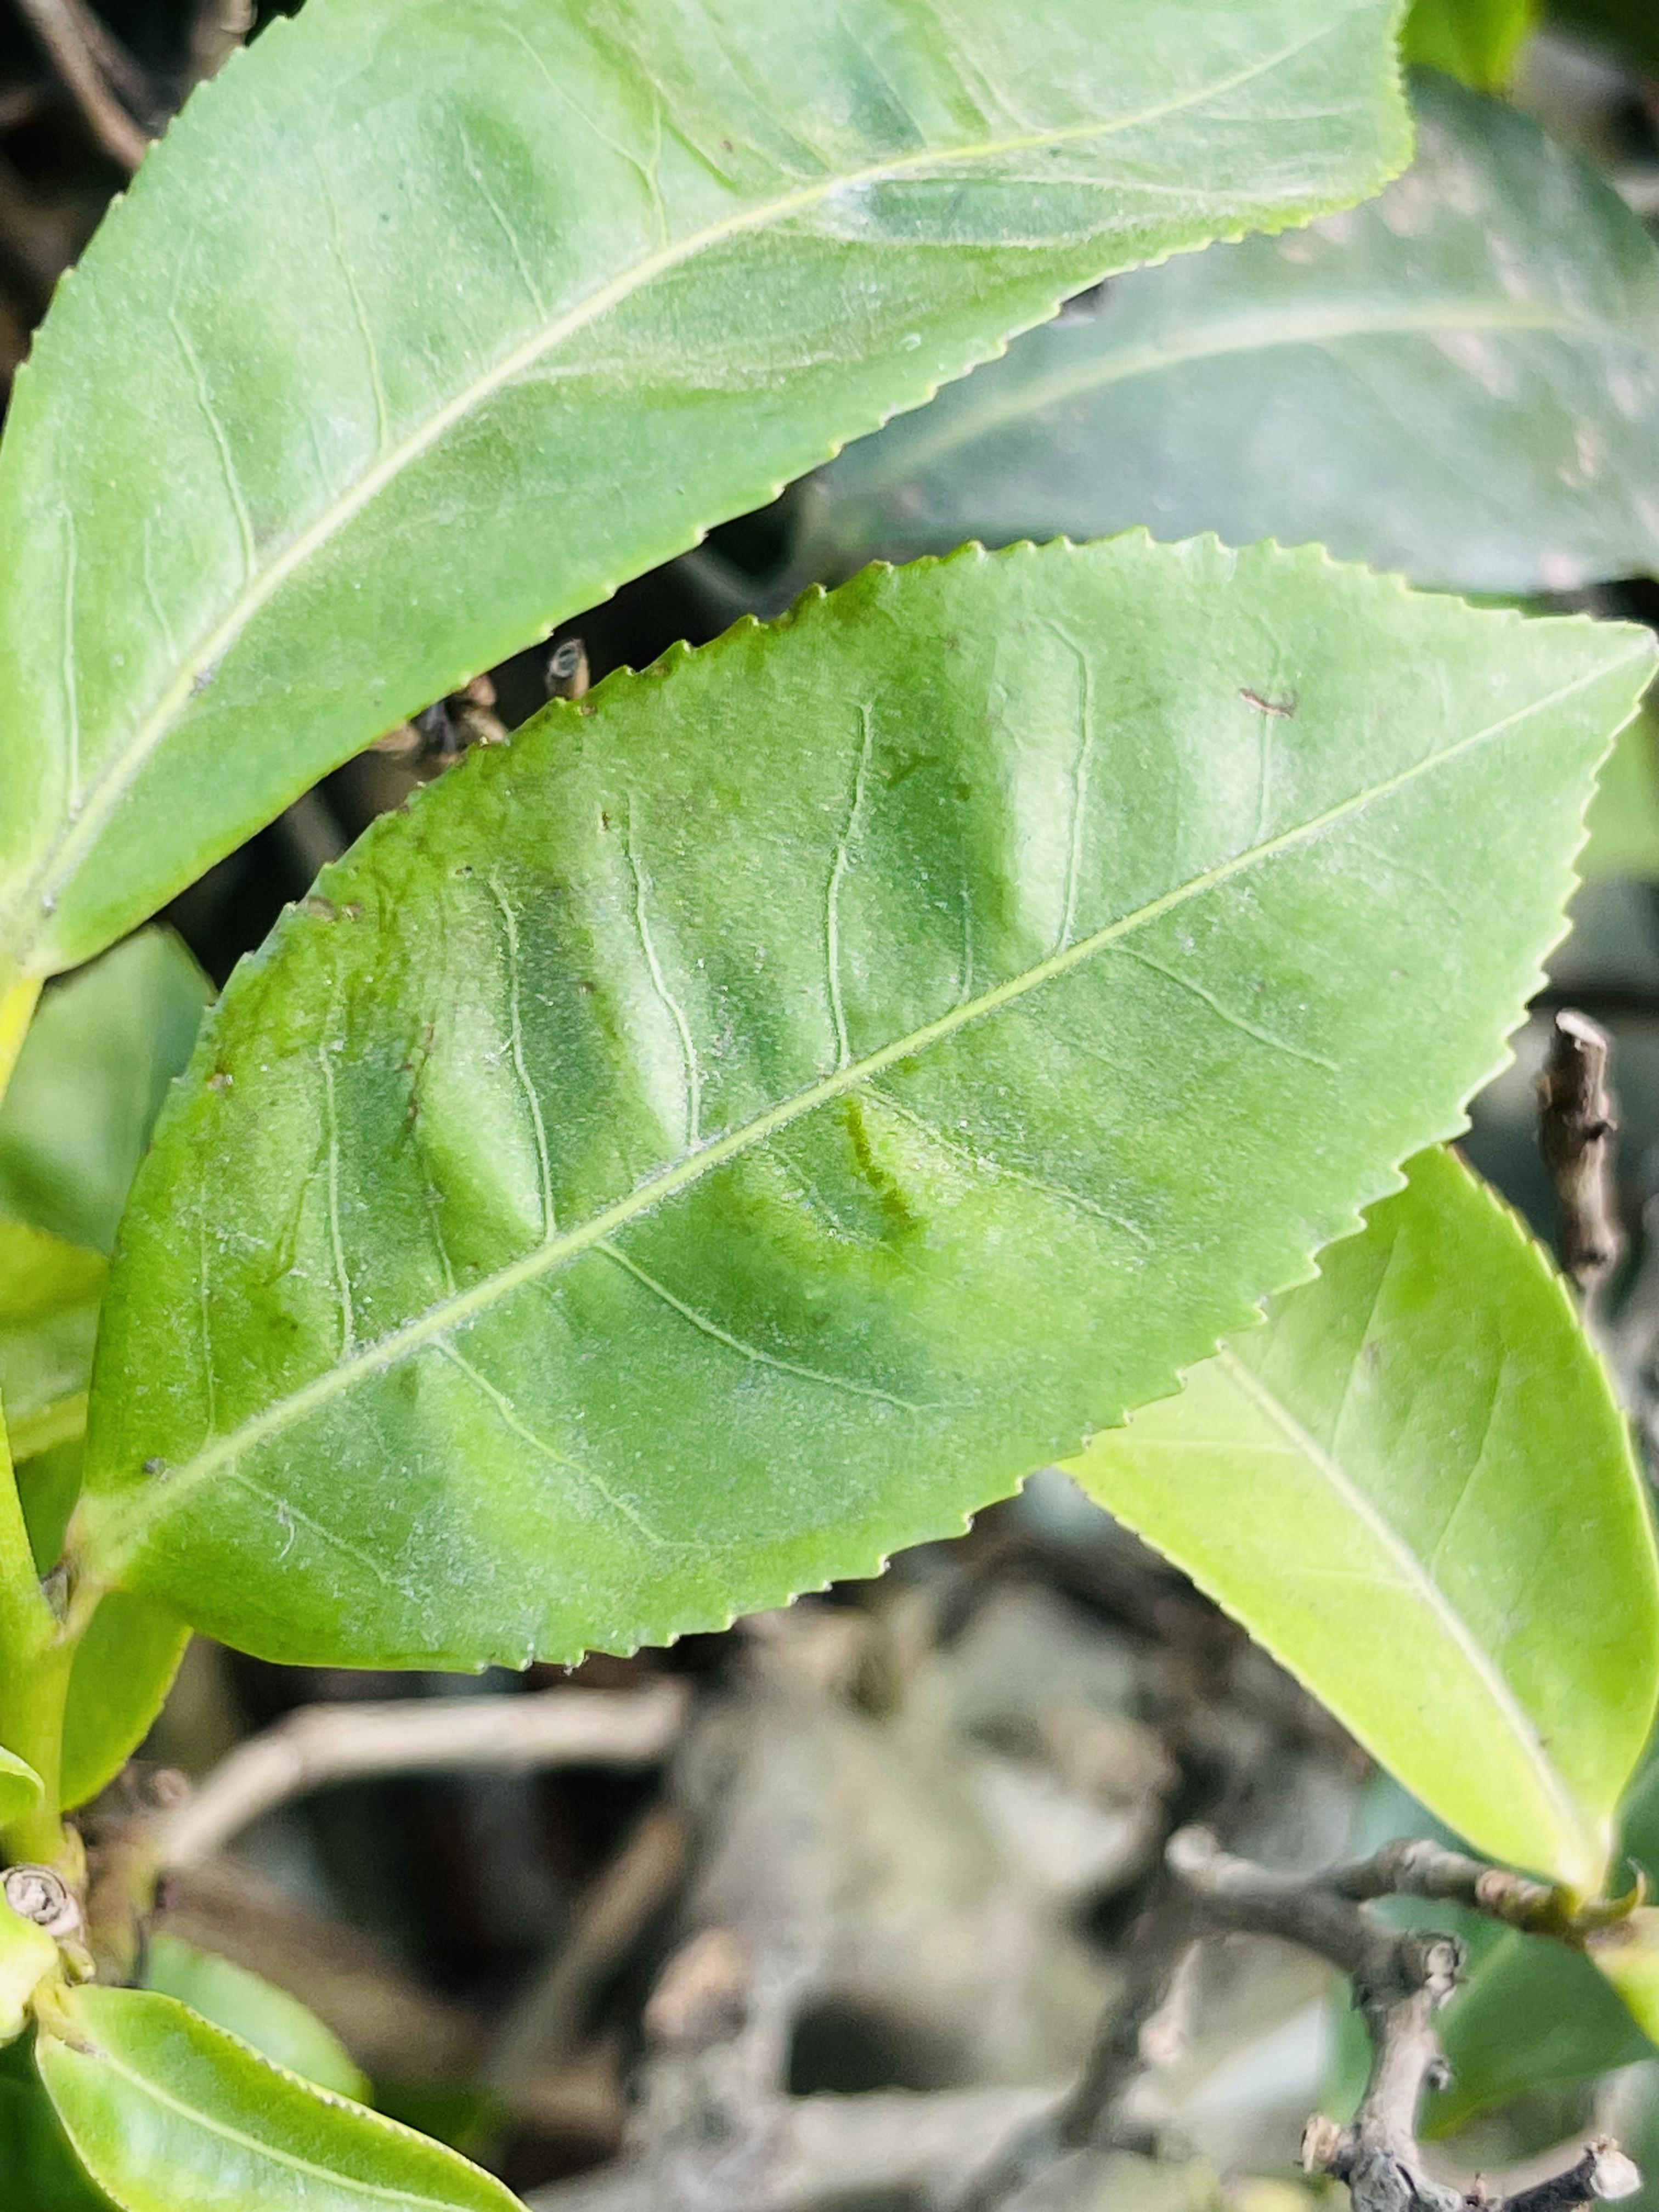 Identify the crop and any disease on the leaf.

tea, healthy leaf
